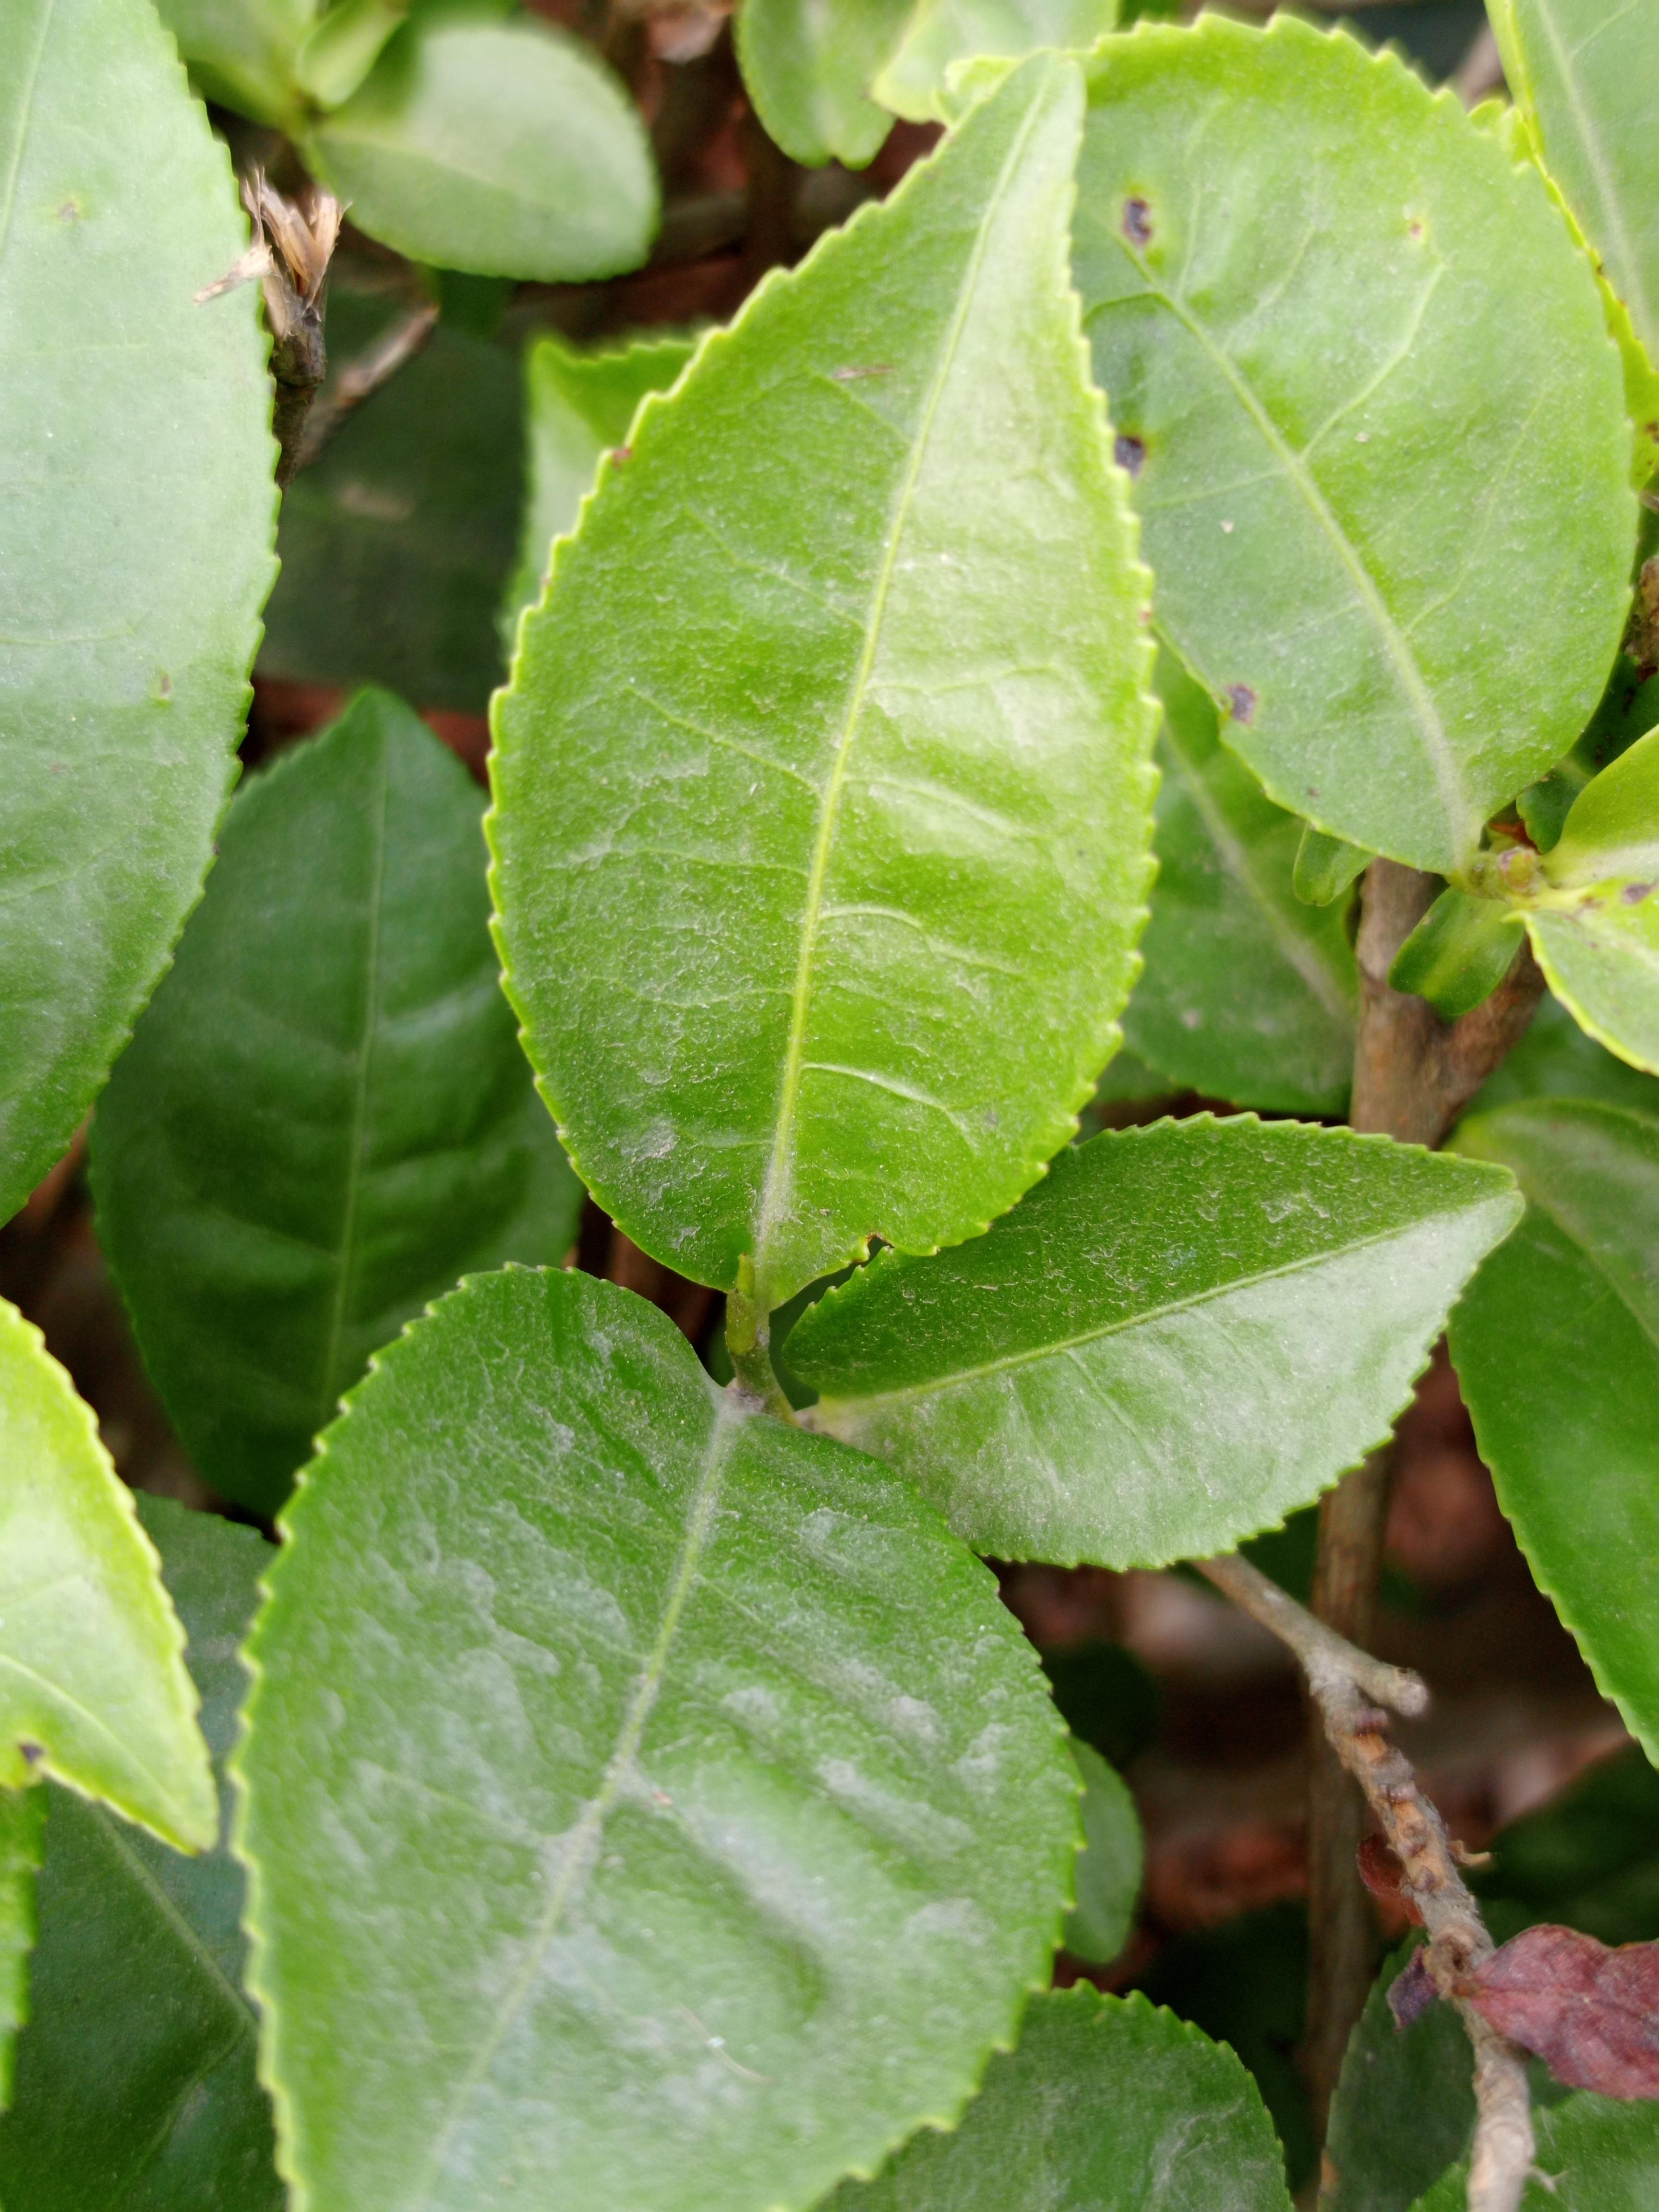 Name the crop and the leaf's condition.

tea, healthy leaf
